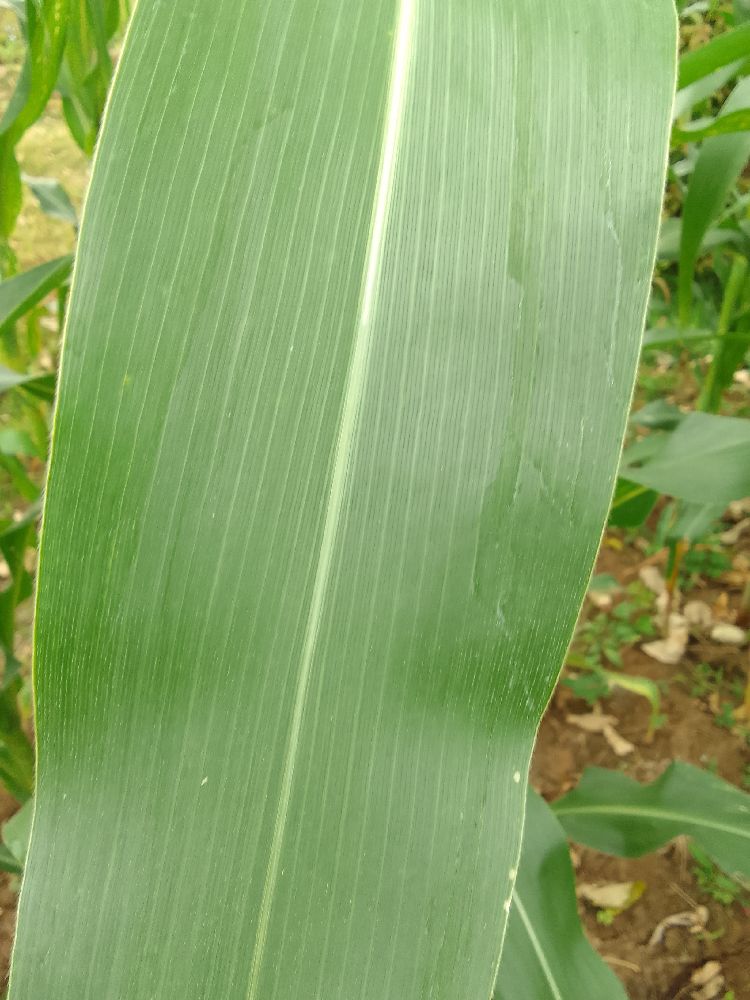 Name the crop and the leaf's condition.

maize, healthy
